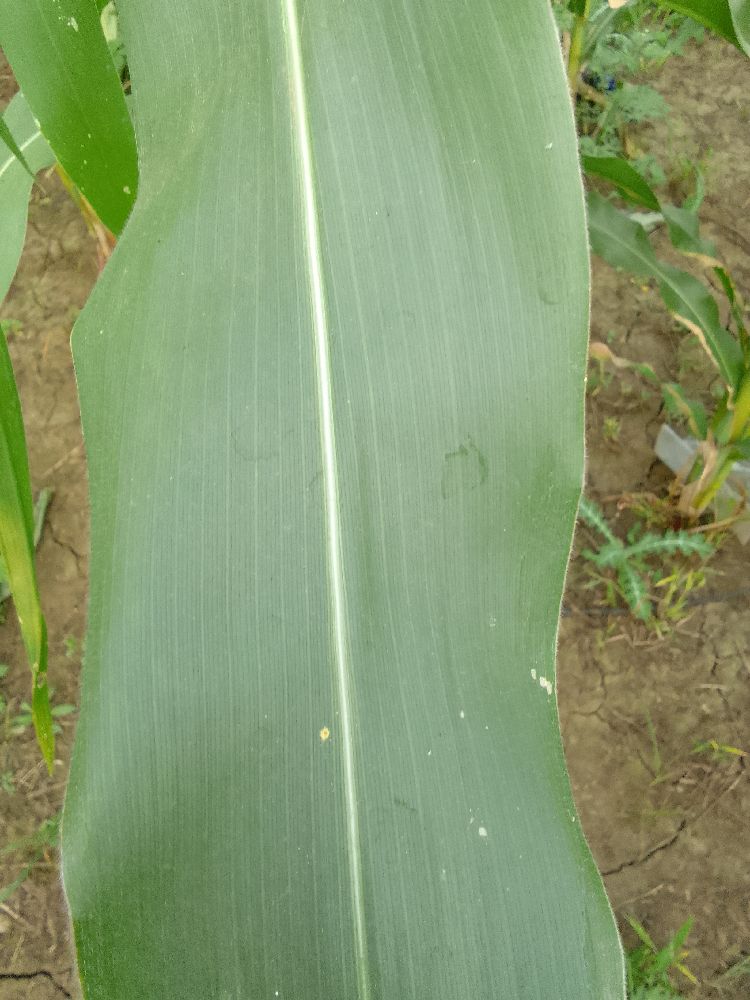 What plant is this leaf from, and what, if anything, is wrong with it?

maize, healthy
